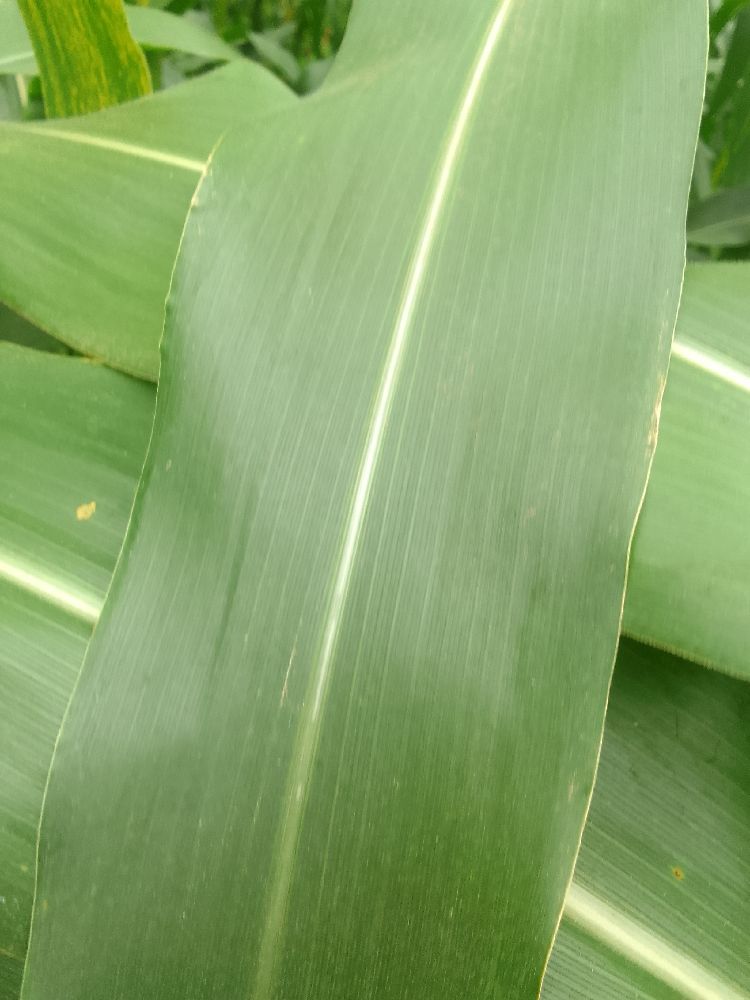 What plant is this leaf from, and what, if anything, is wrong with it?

maize, healthy
